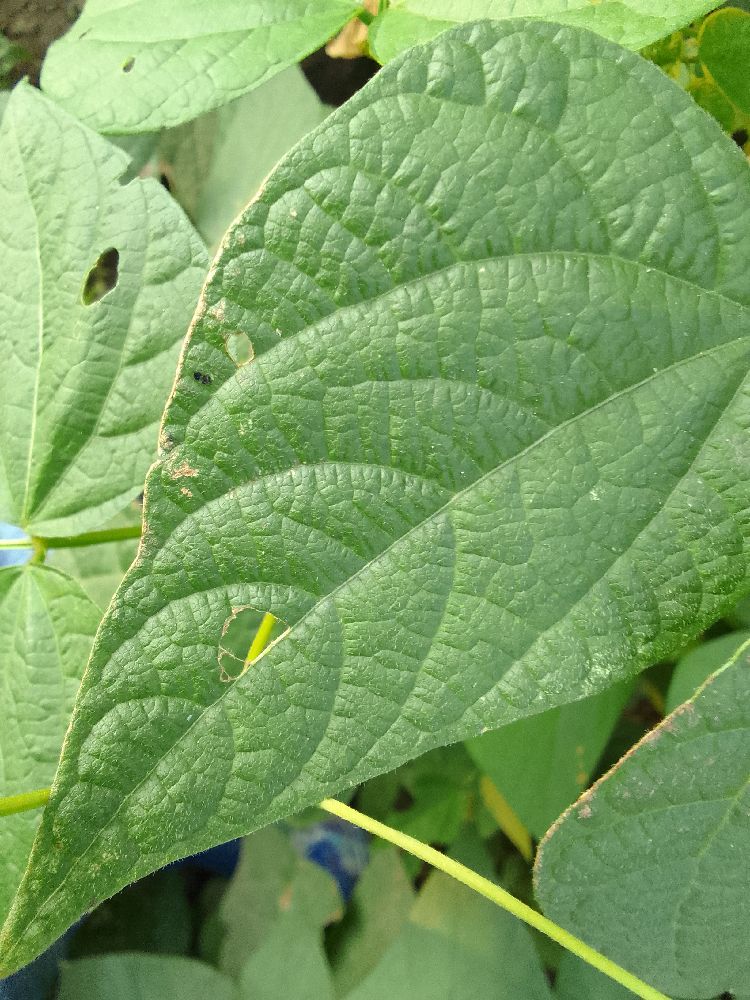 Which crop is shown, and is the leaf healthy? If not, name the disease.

common bean, healthy
